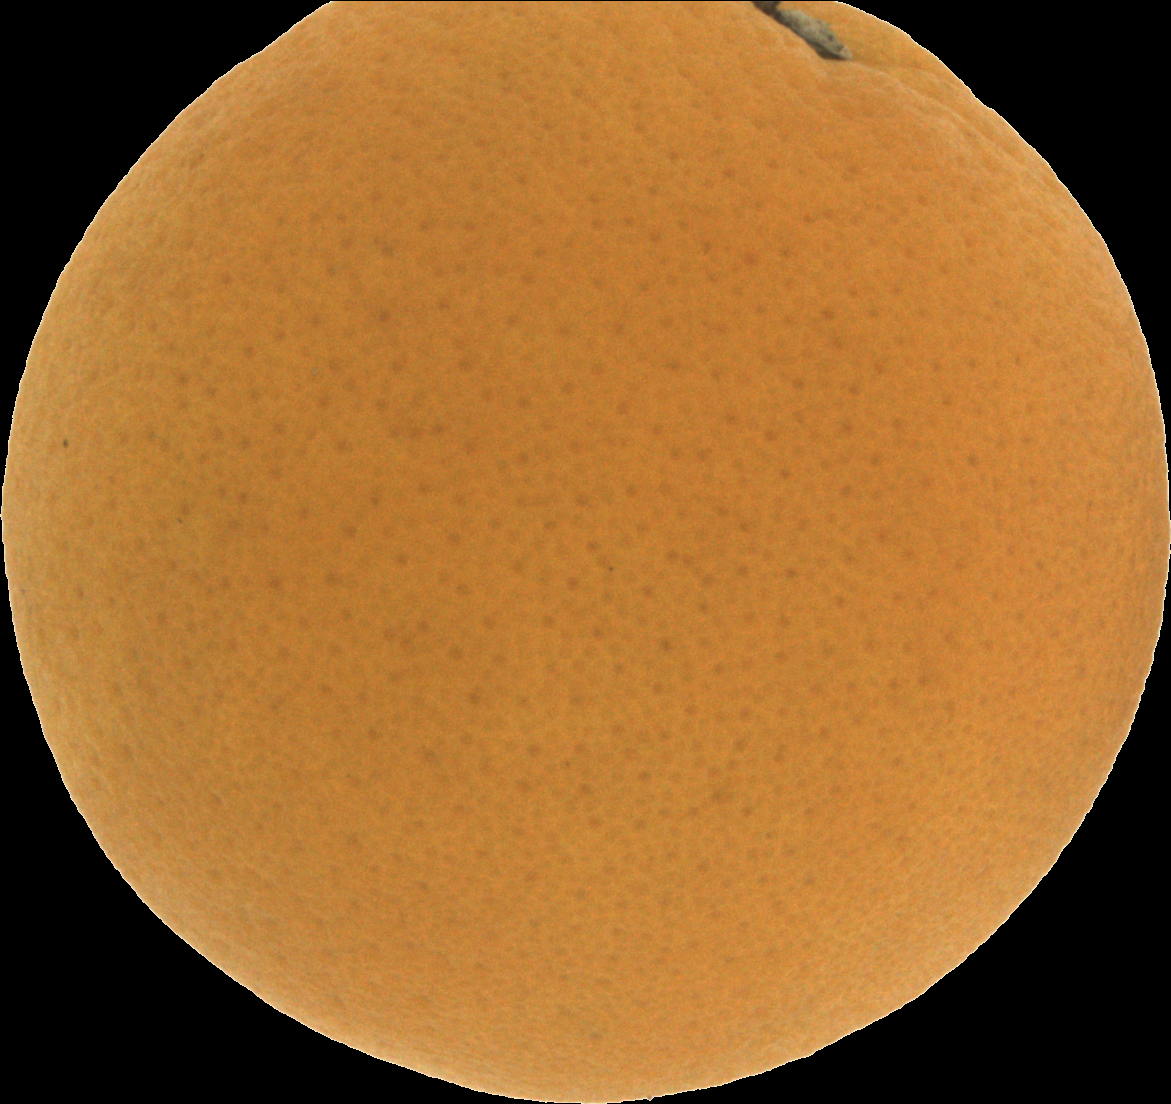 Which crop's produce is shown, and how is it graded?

orange, good
